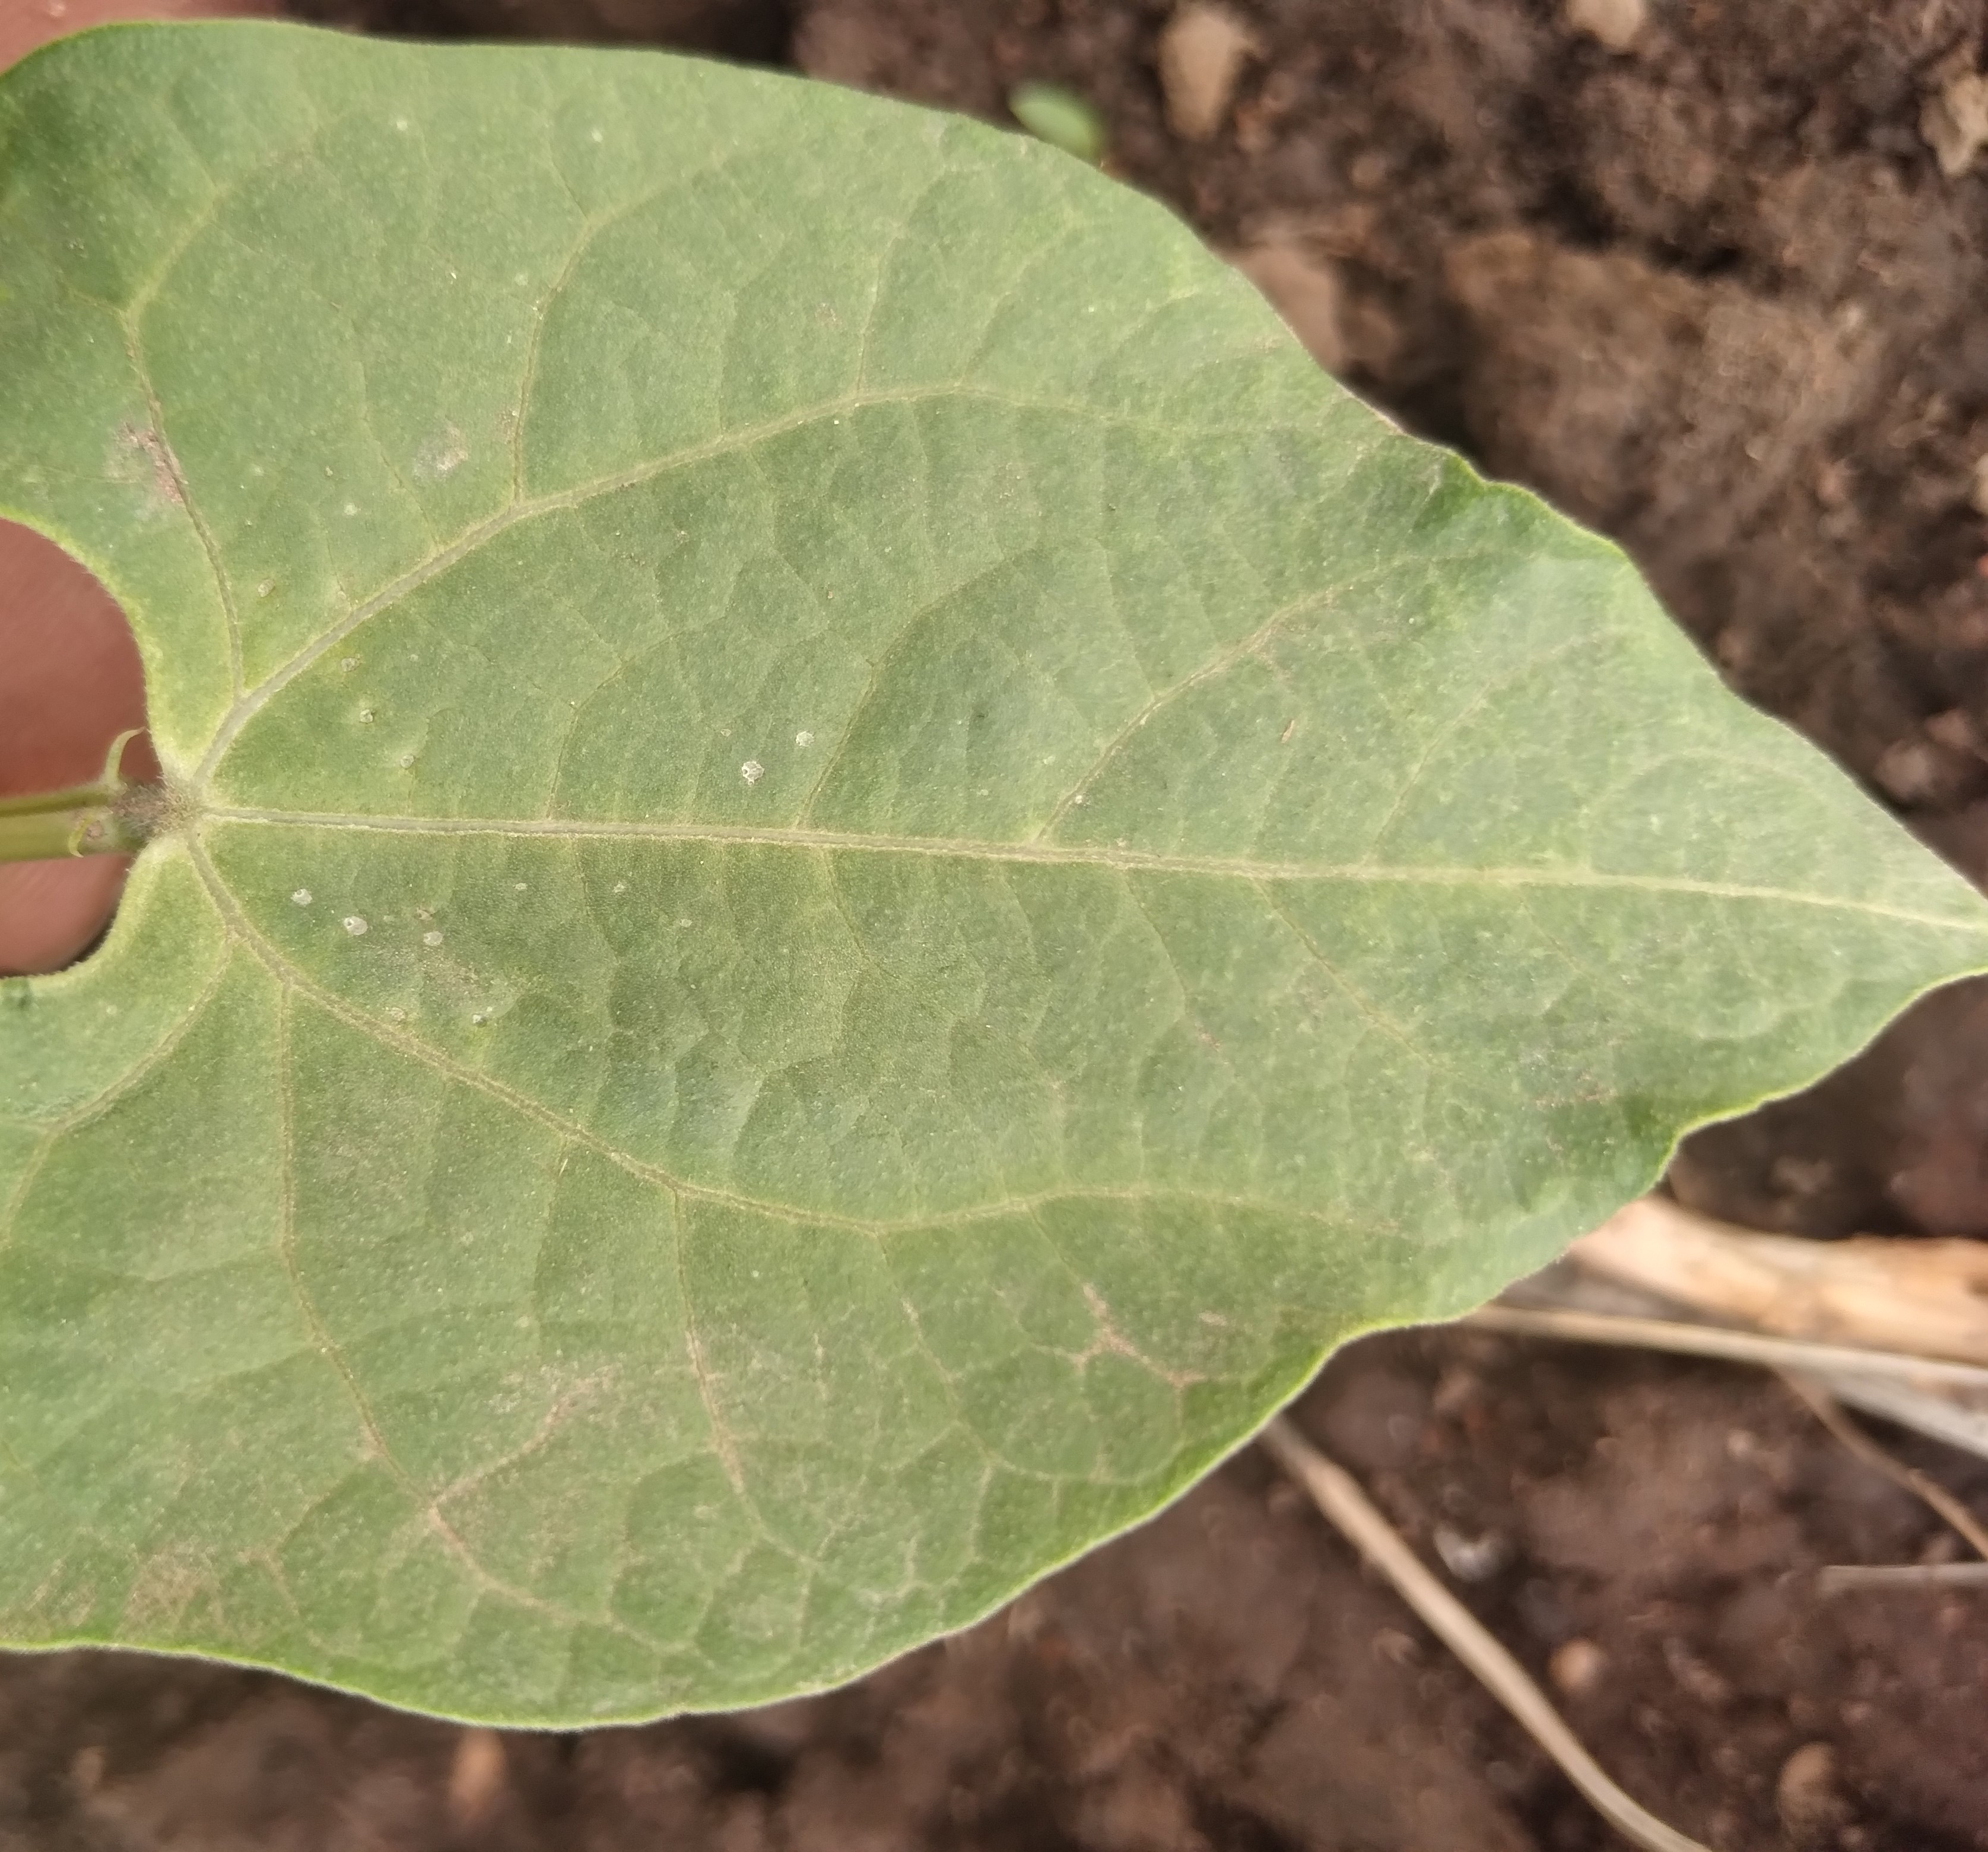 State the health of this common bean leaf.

healthy
